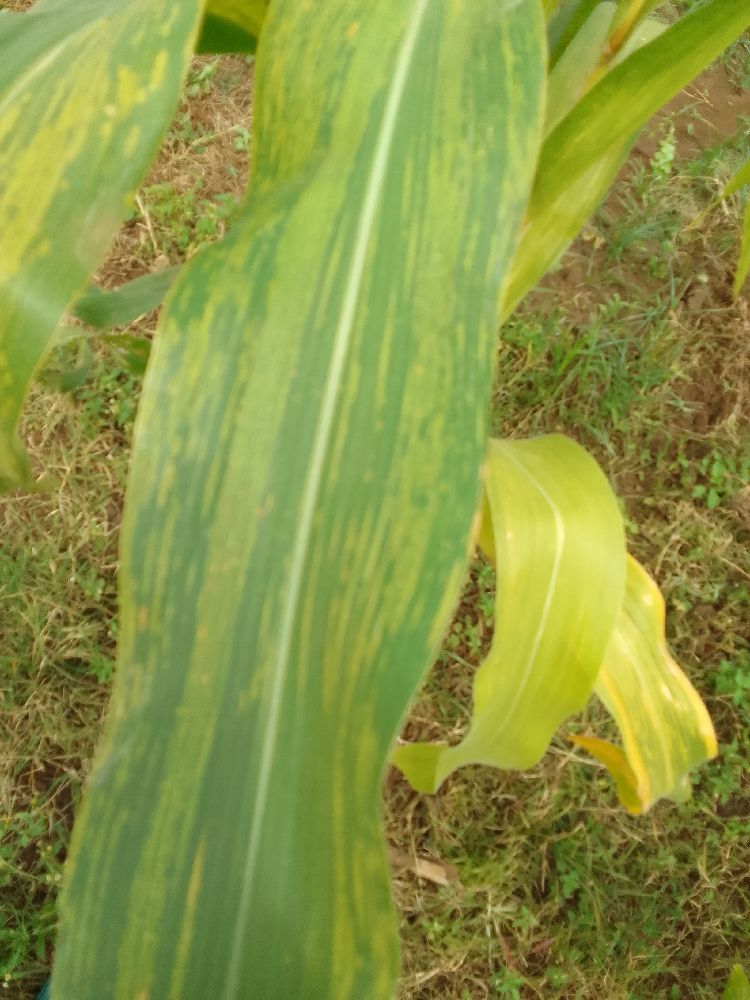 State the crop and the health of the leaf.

maize, maize lethal necrosis
